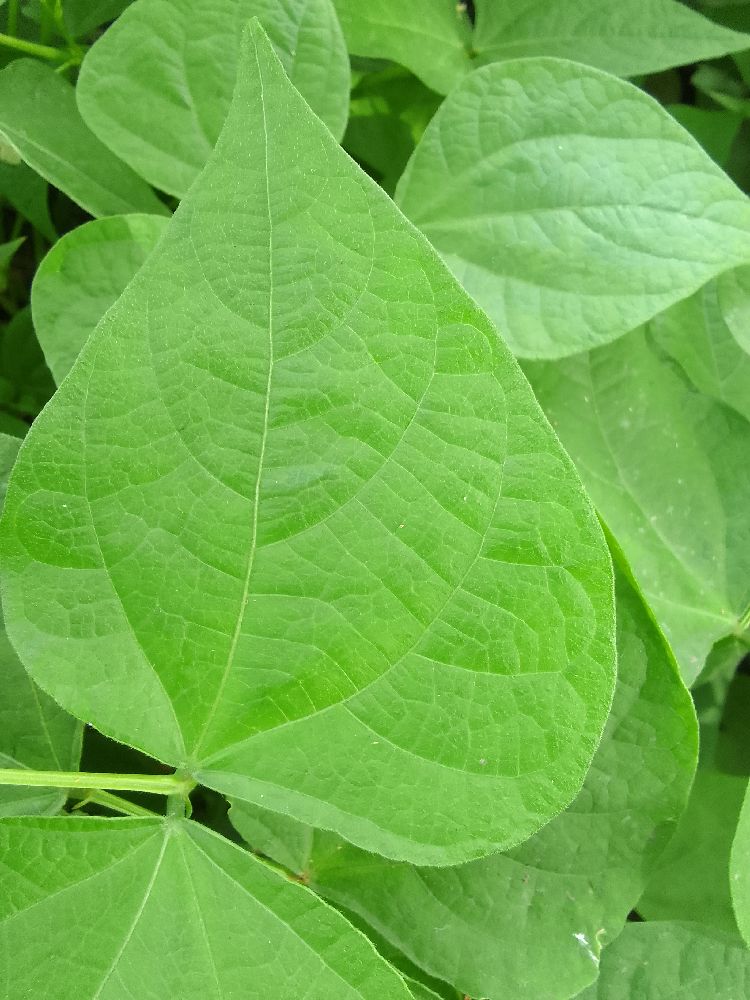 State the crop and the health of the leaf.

common bean, healthy
